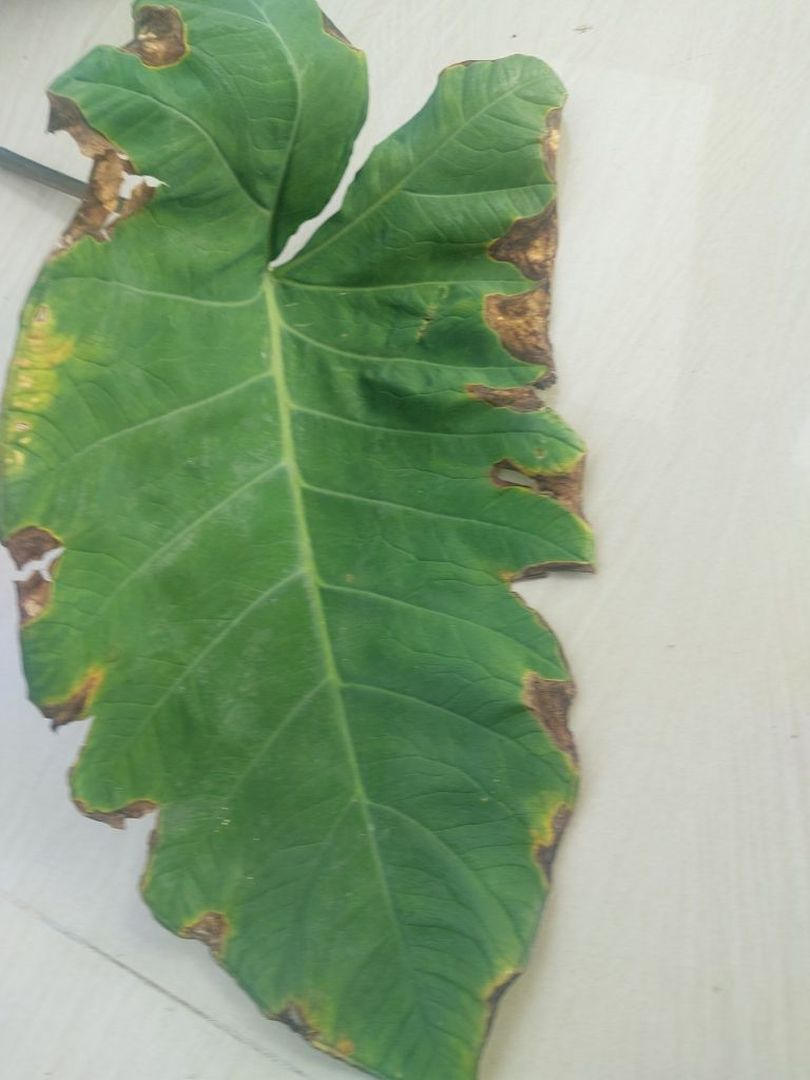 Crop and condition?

taro, leaf blight
